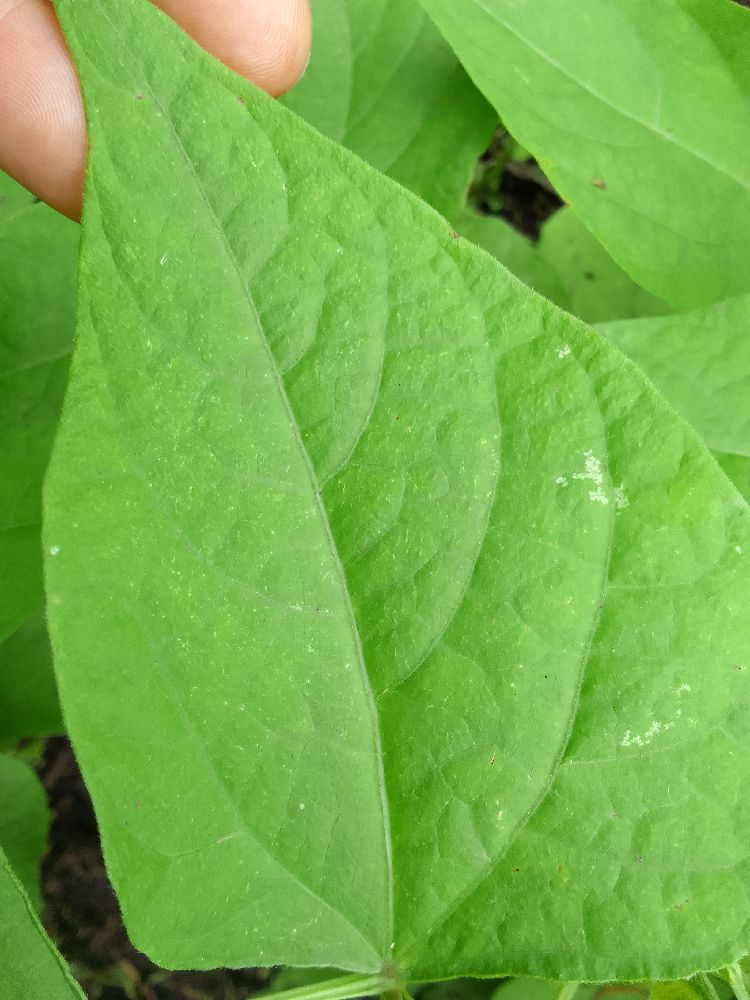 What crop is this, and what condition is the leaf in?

common bean, healthy
